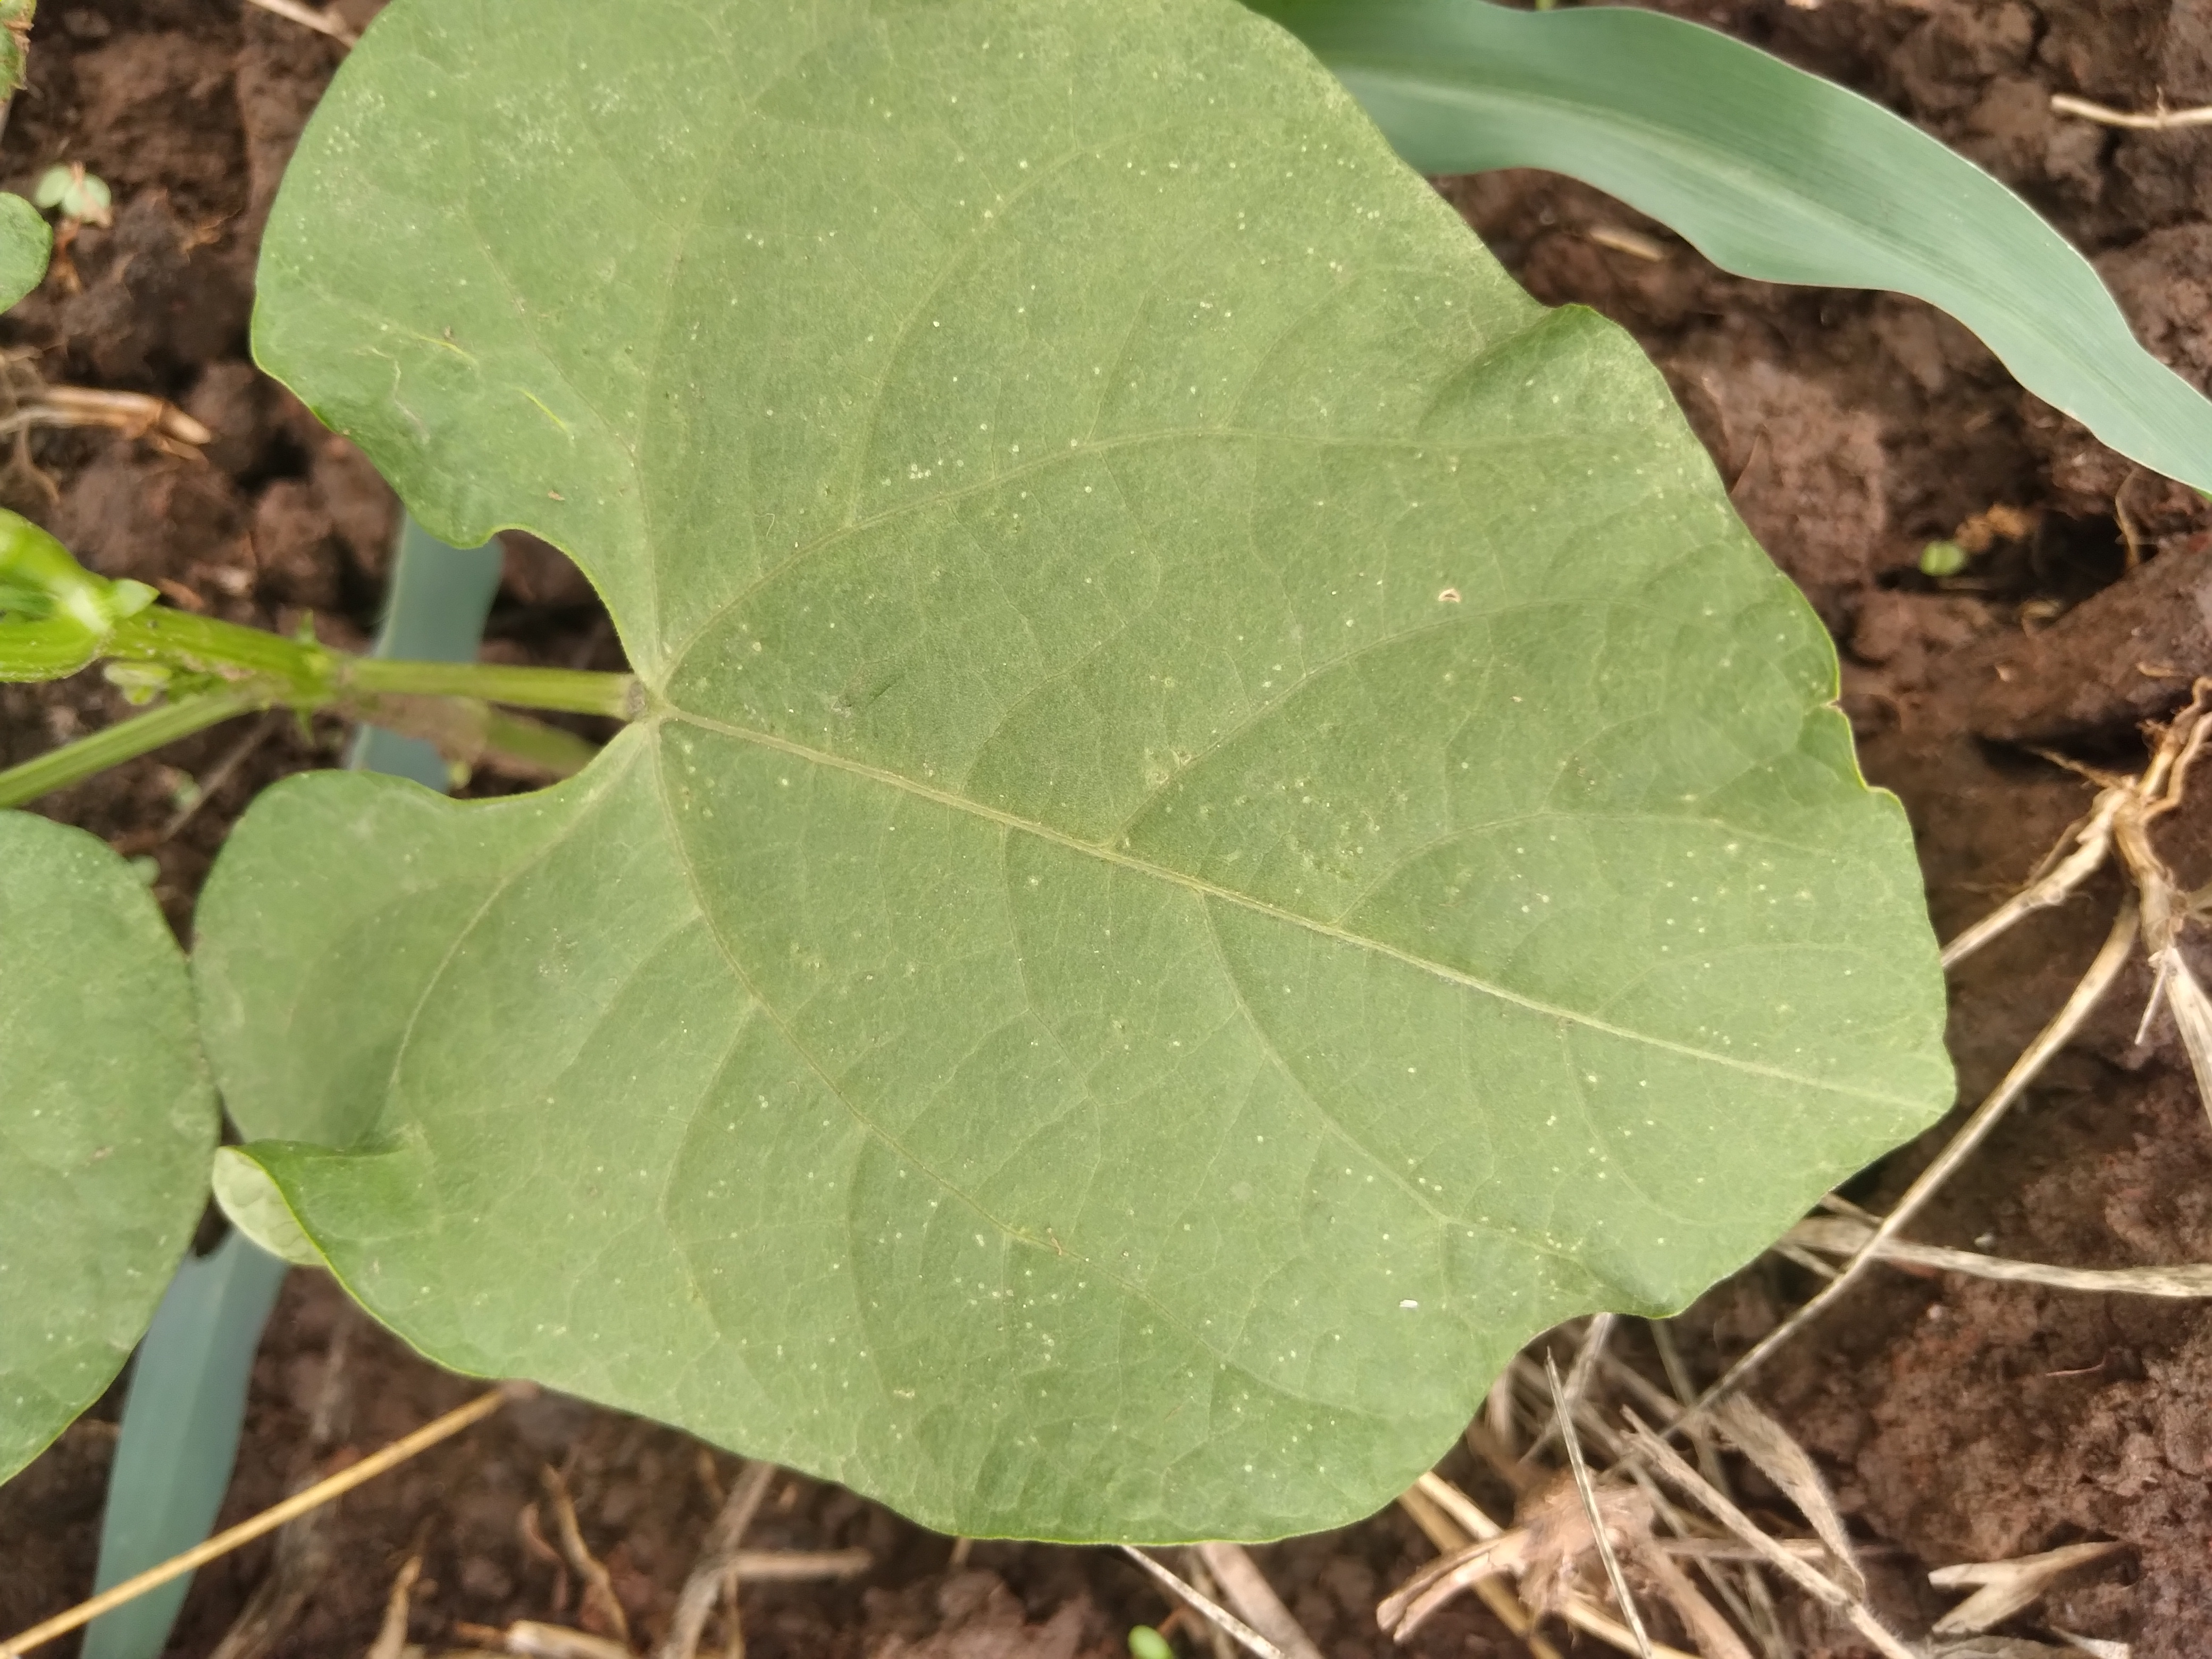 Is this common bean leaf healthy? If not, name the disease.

healthy
